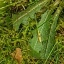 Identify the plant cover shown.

structured weed
